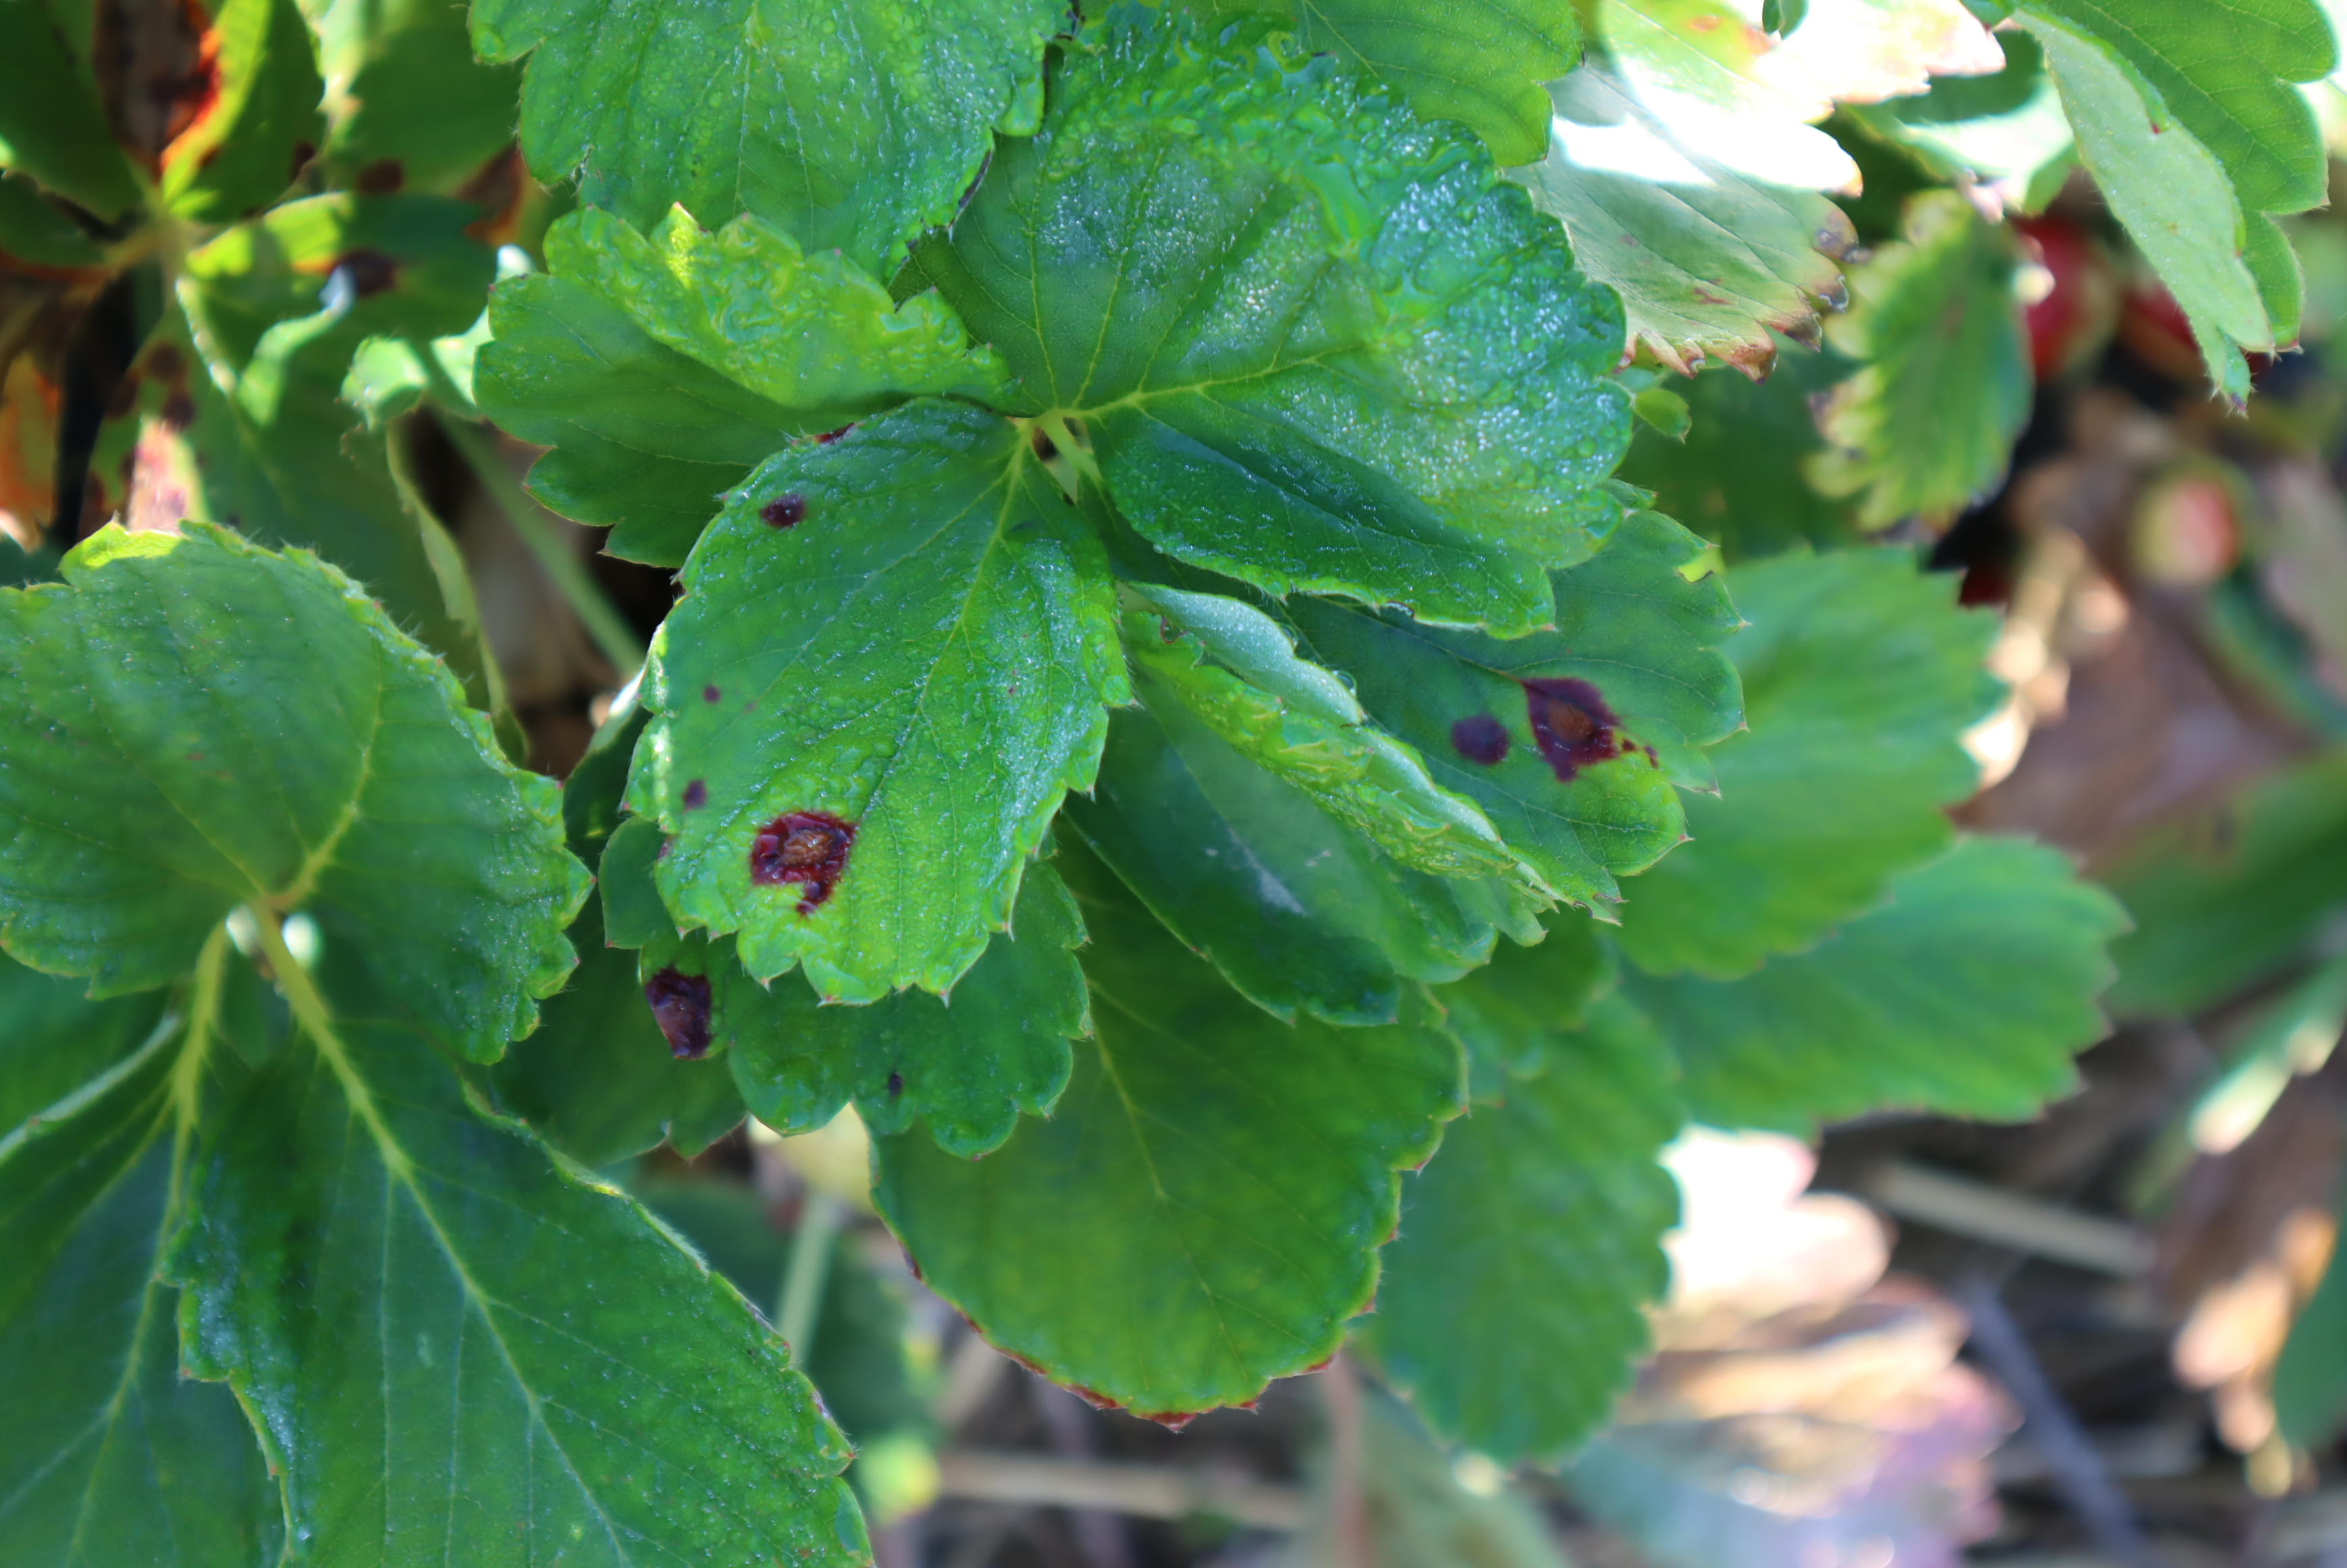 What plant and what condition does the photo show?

strawberry, leaf scorch
